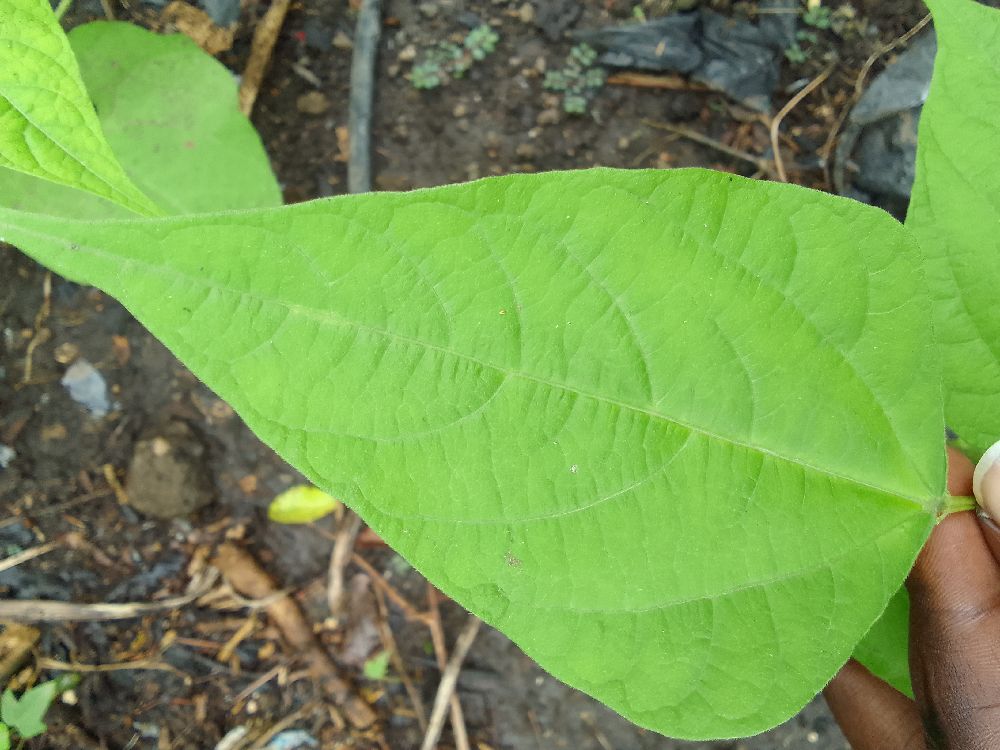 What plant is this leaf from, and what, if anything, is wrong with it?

common bean, healthy
